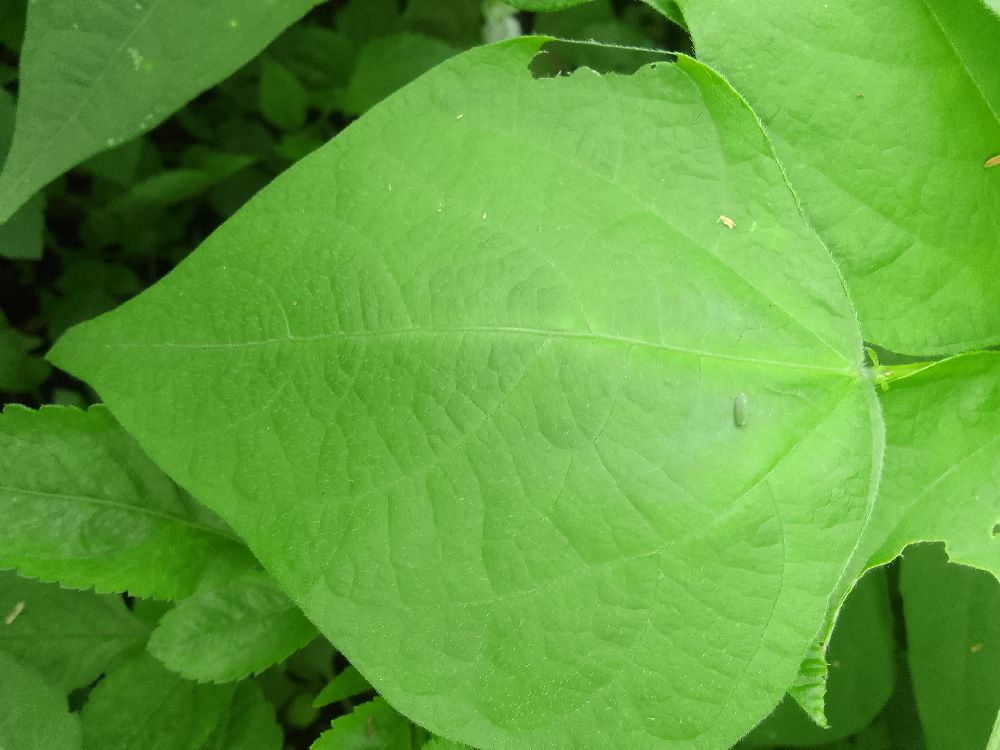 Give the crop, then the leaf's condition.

common bean, healthy
